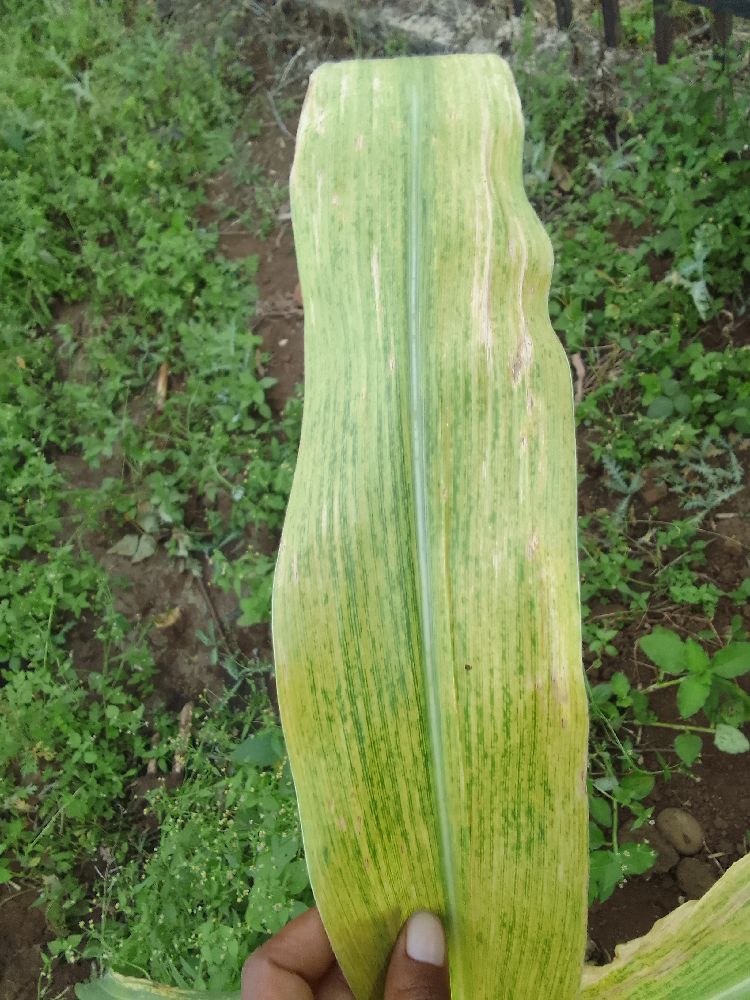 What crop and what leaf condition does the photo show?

maize, maize lethal necrosis
